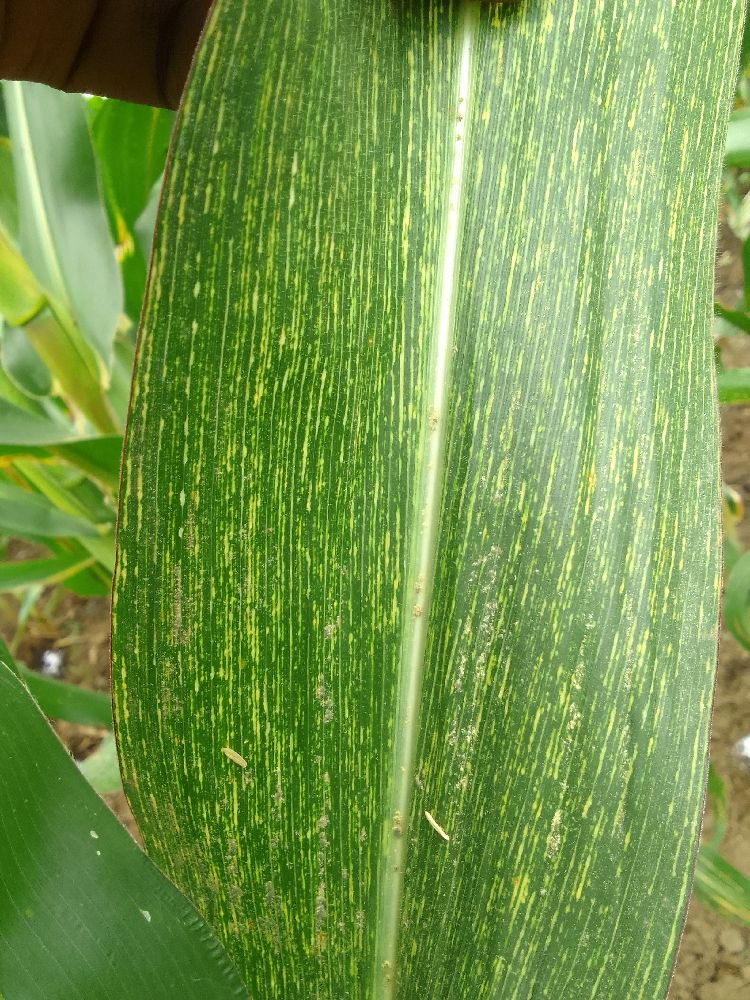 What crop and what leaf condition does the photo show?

maize, maize streak virus
